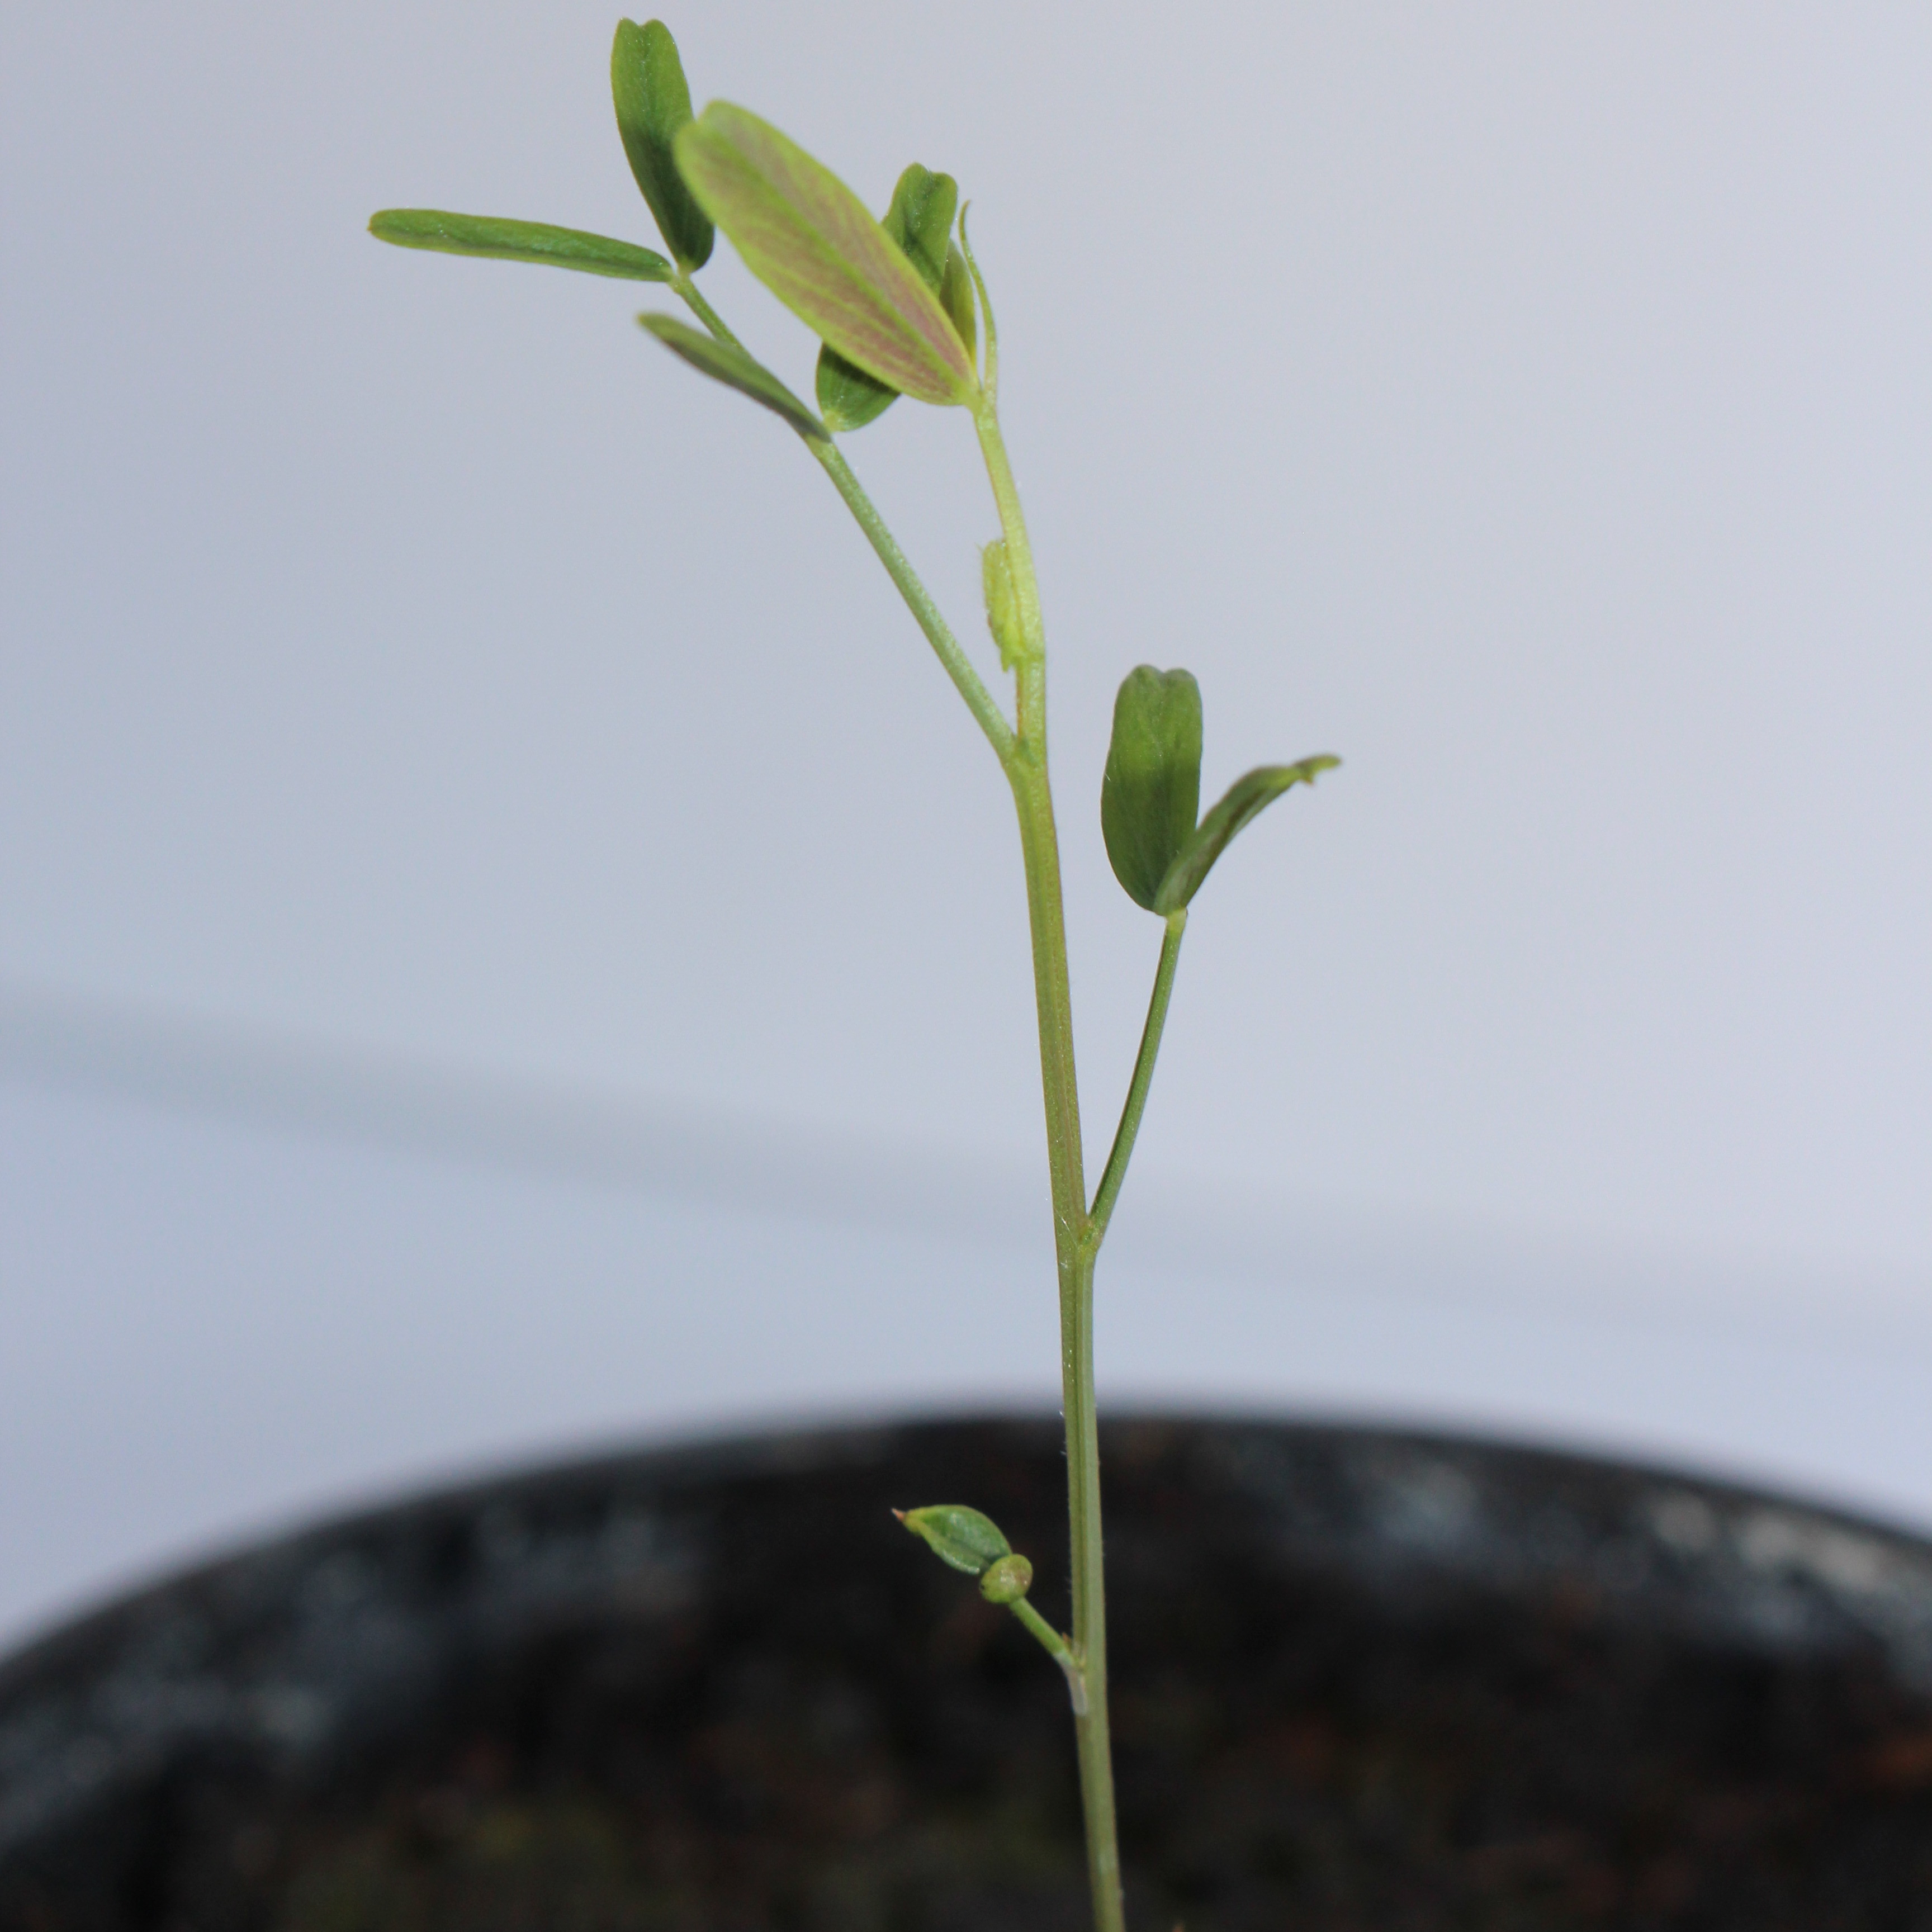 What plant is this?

Vicia sativa
